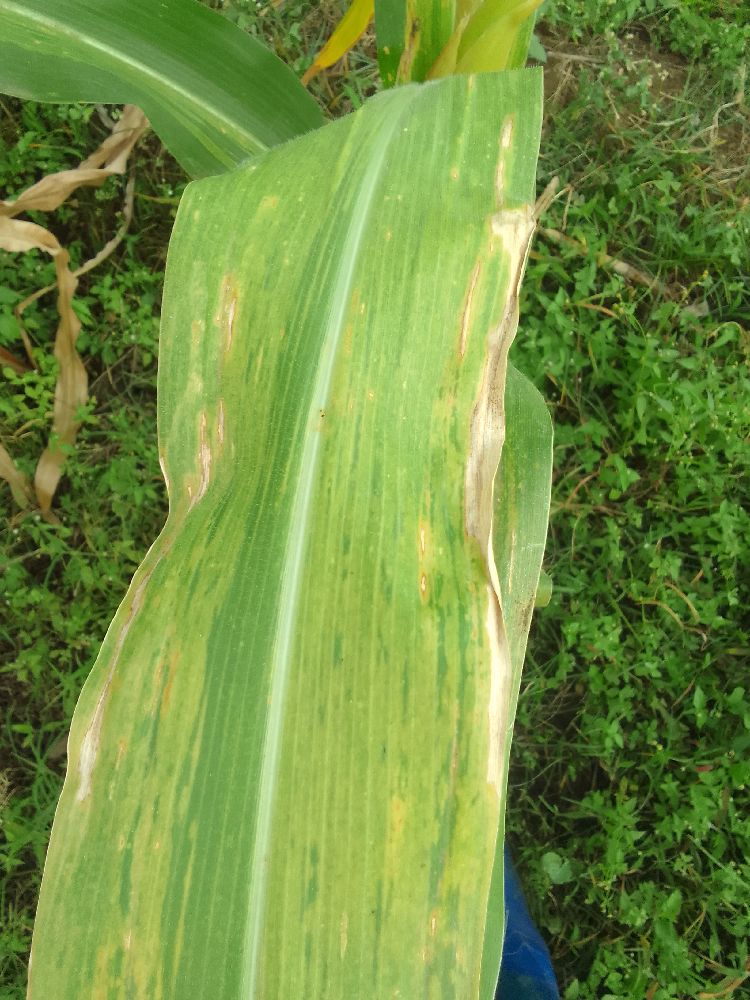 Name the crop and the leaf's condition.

maize, maize lethal necrosis
